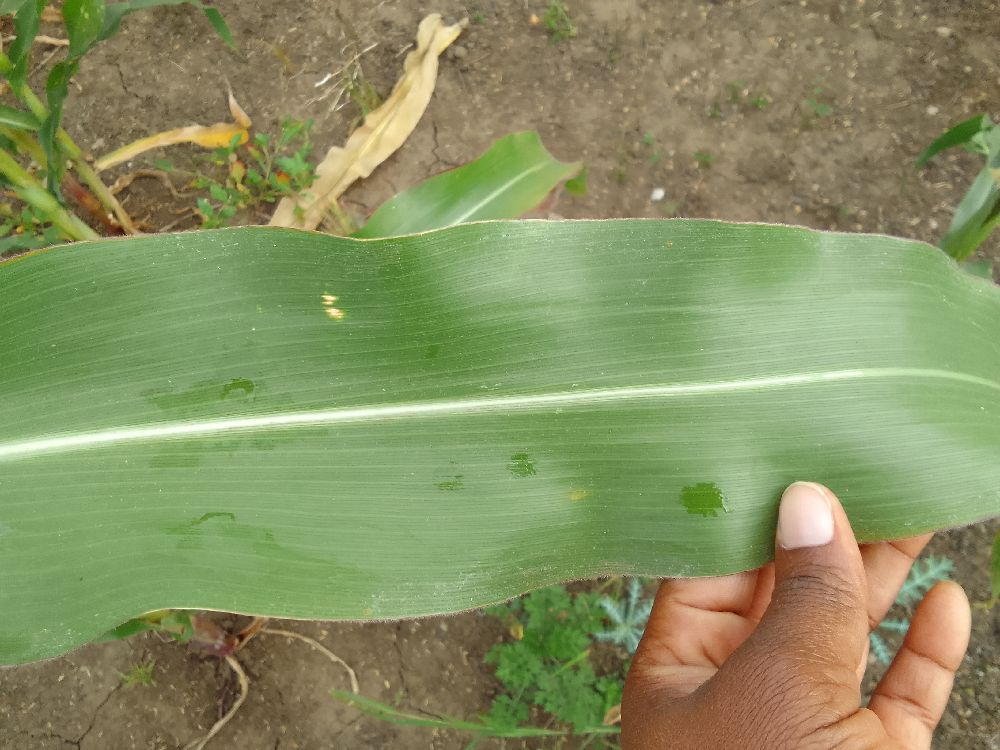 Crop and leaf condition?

maize, healthy
